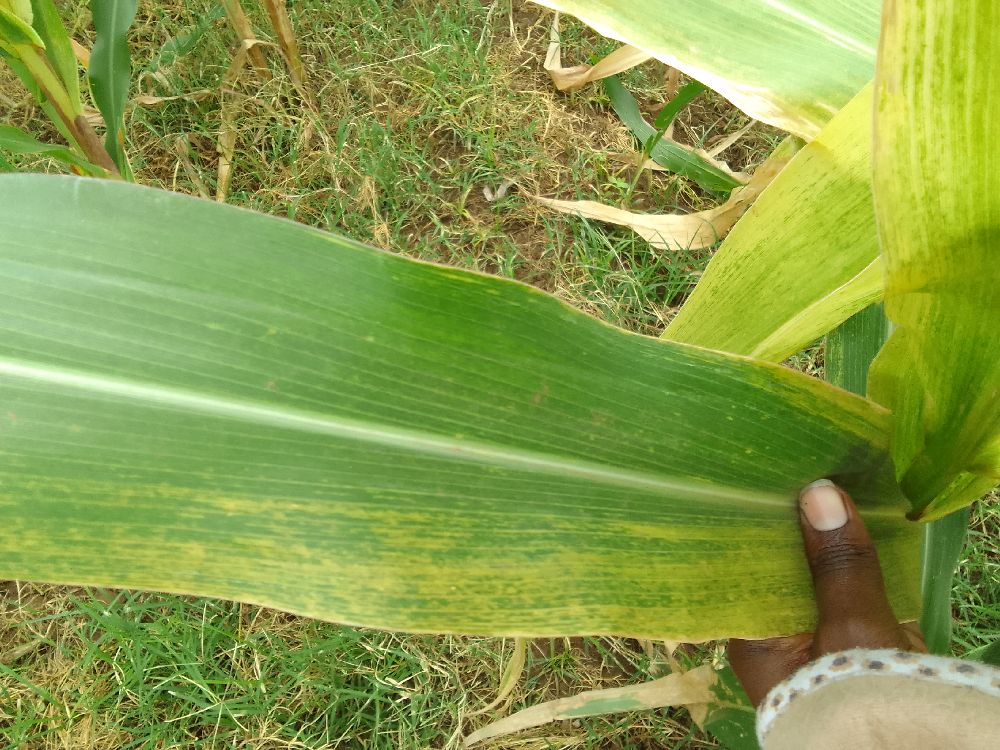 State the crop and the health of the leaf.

maize, maize lethal necrosis
